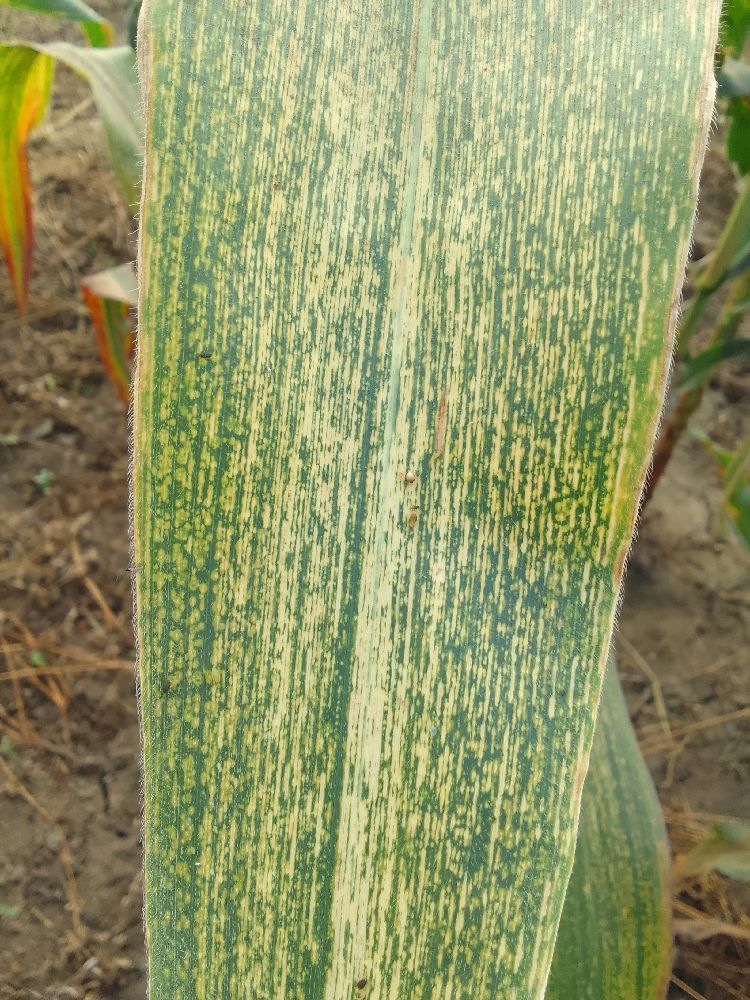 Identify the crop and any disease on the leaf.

maize, maize streak virus
